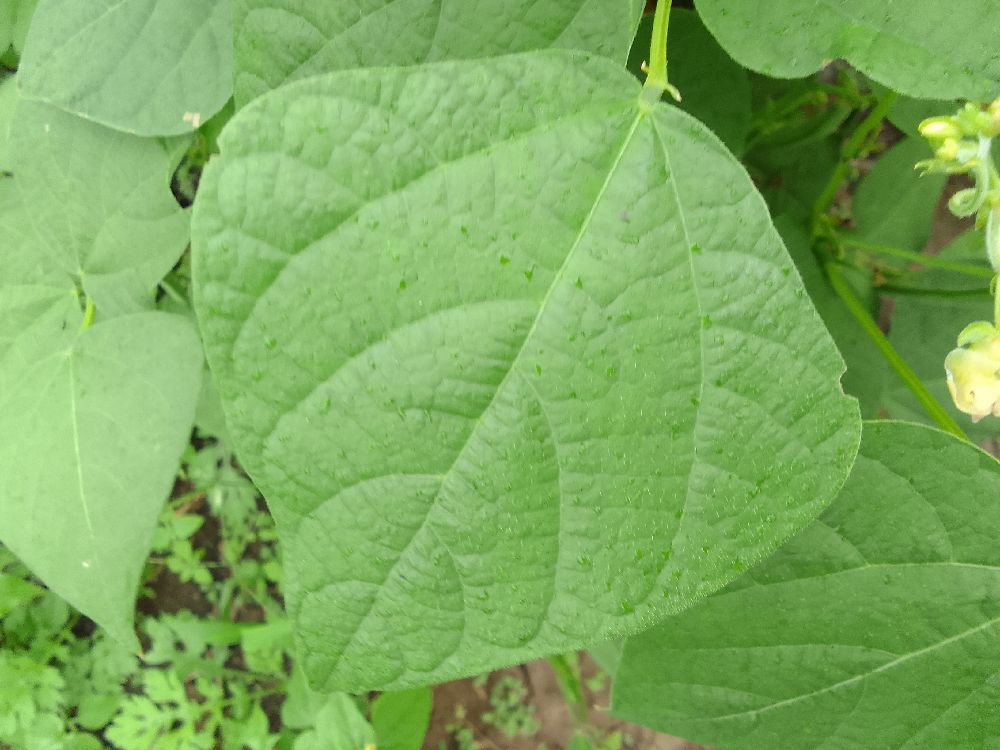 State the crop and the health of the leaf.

common bean, healthy
